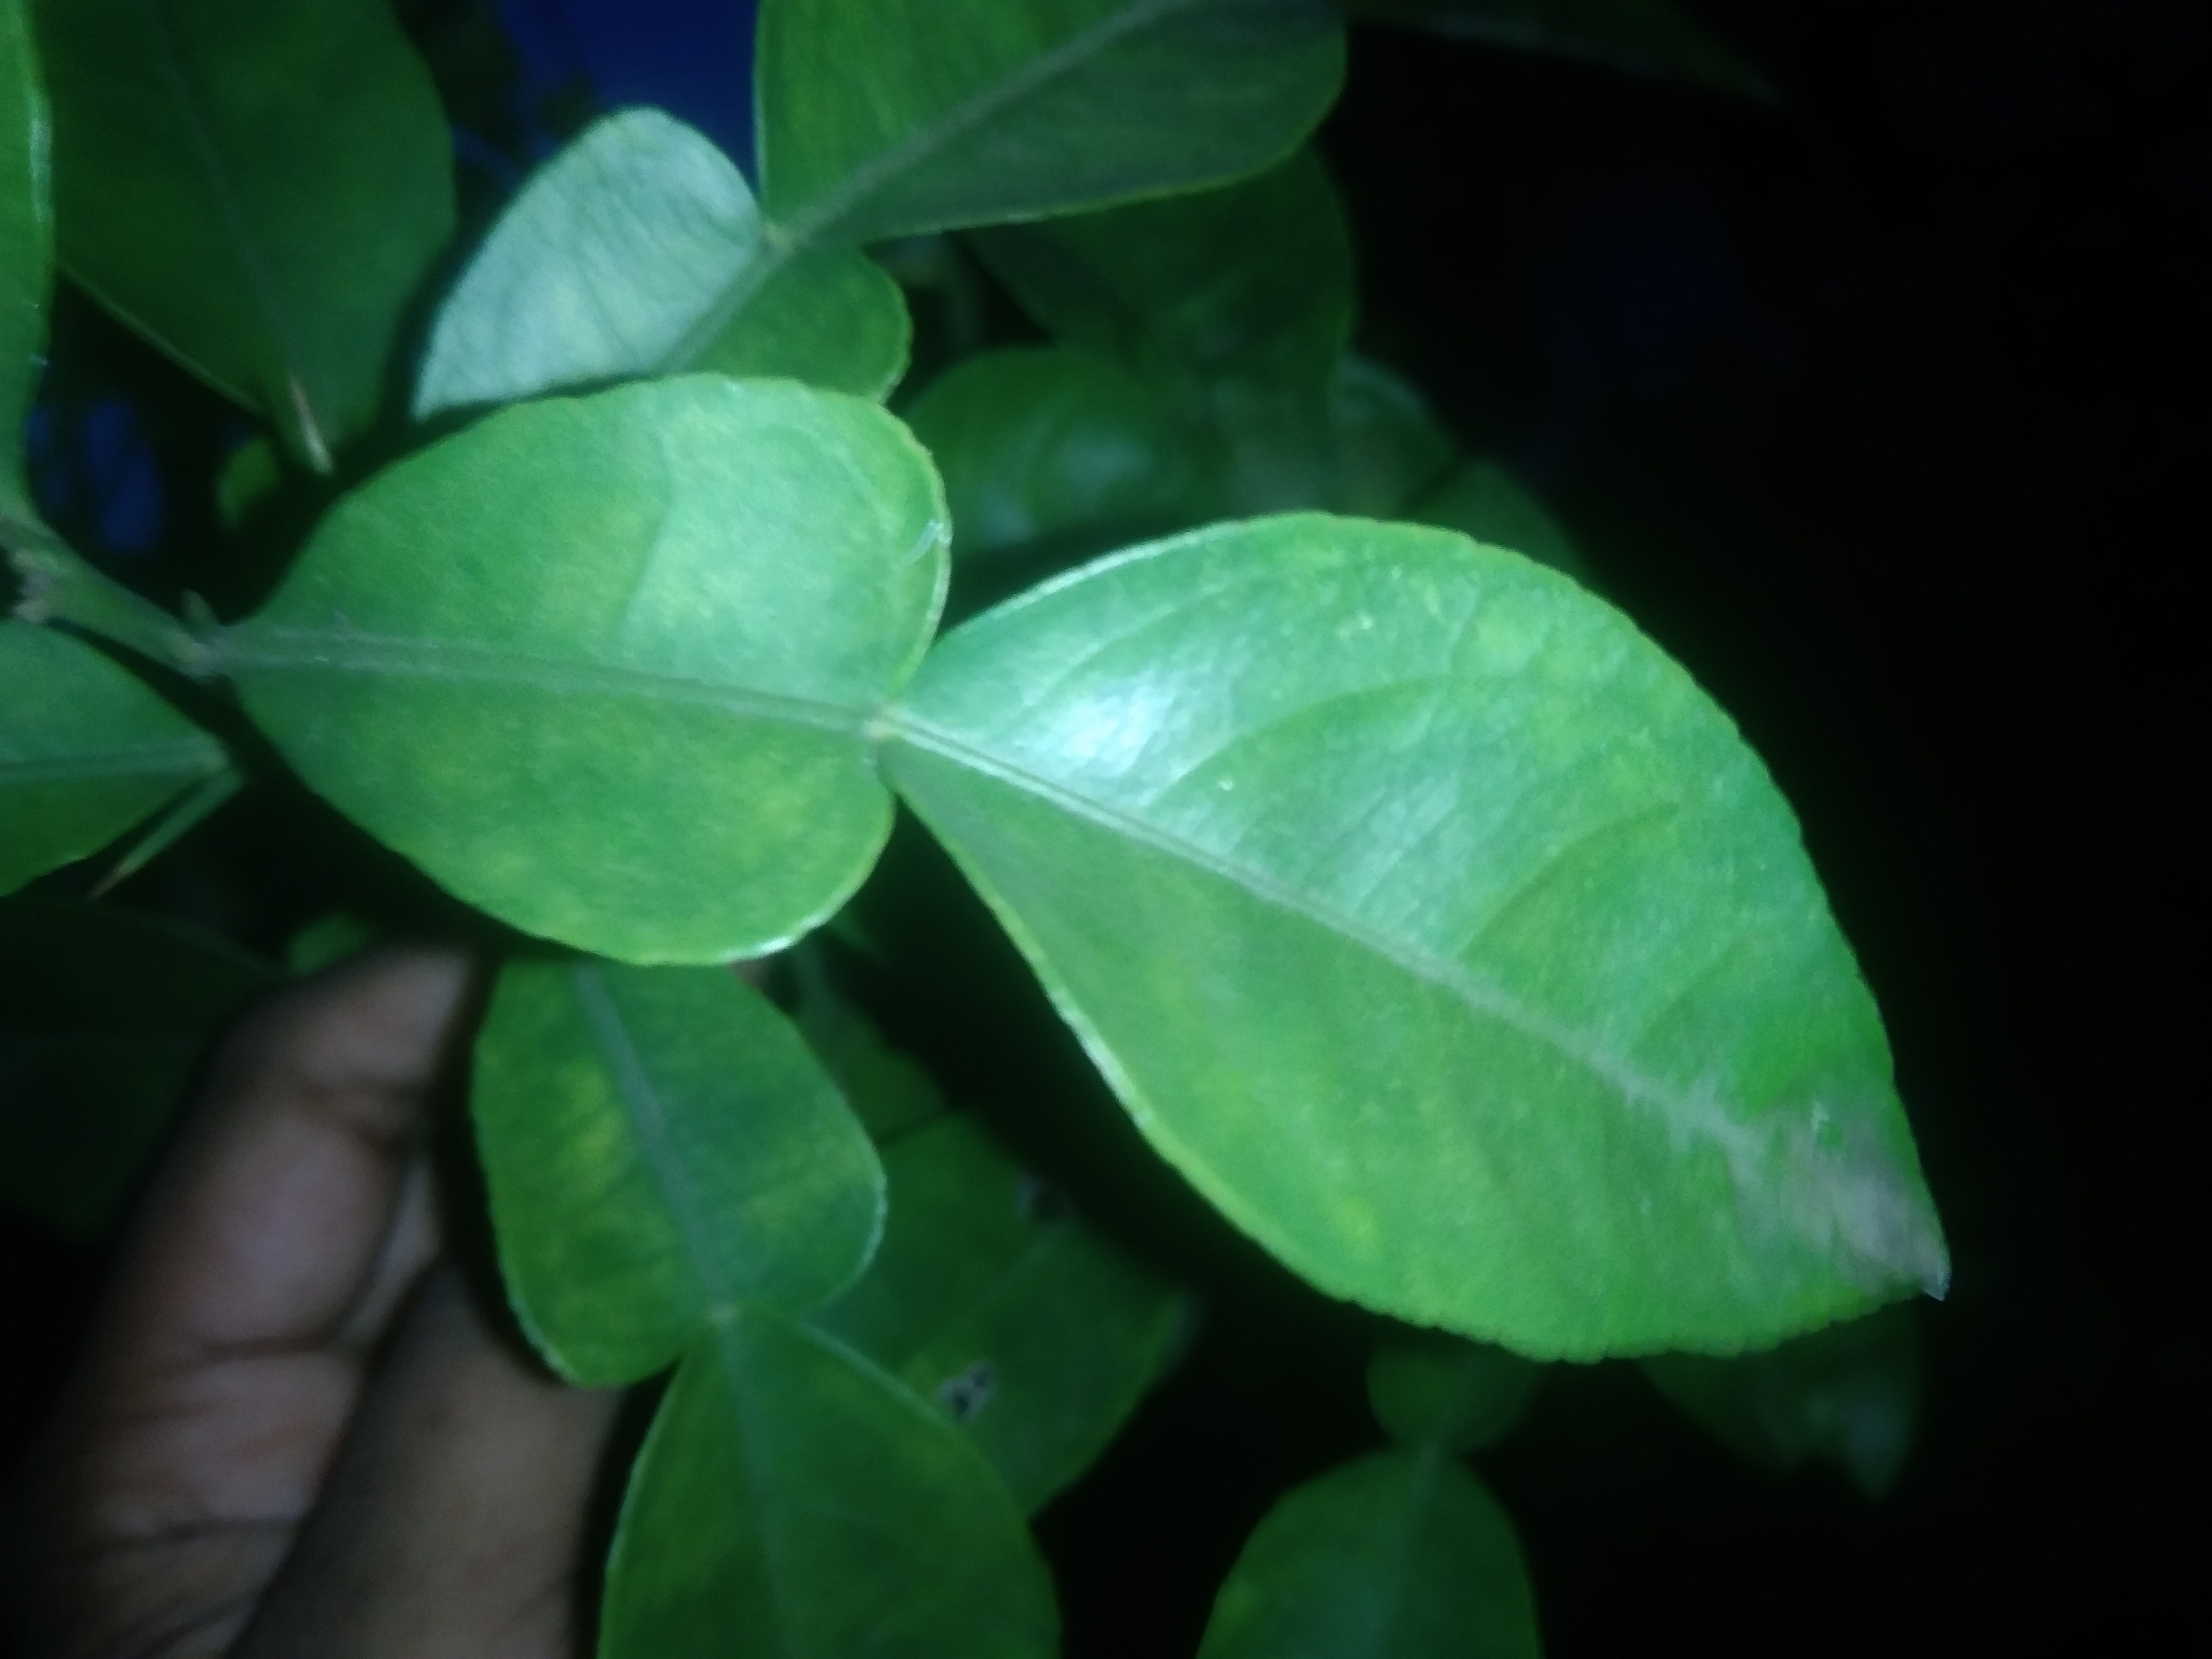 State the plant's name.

lemon
